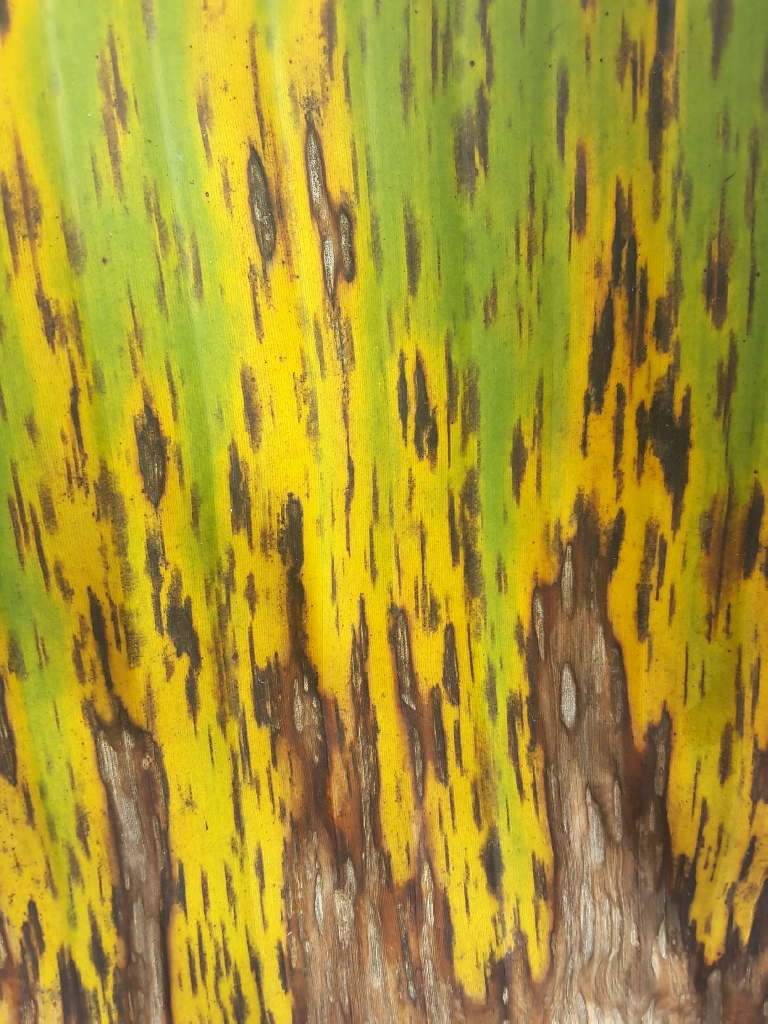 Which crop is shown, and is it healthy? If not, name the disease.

banana, black sigatoka
